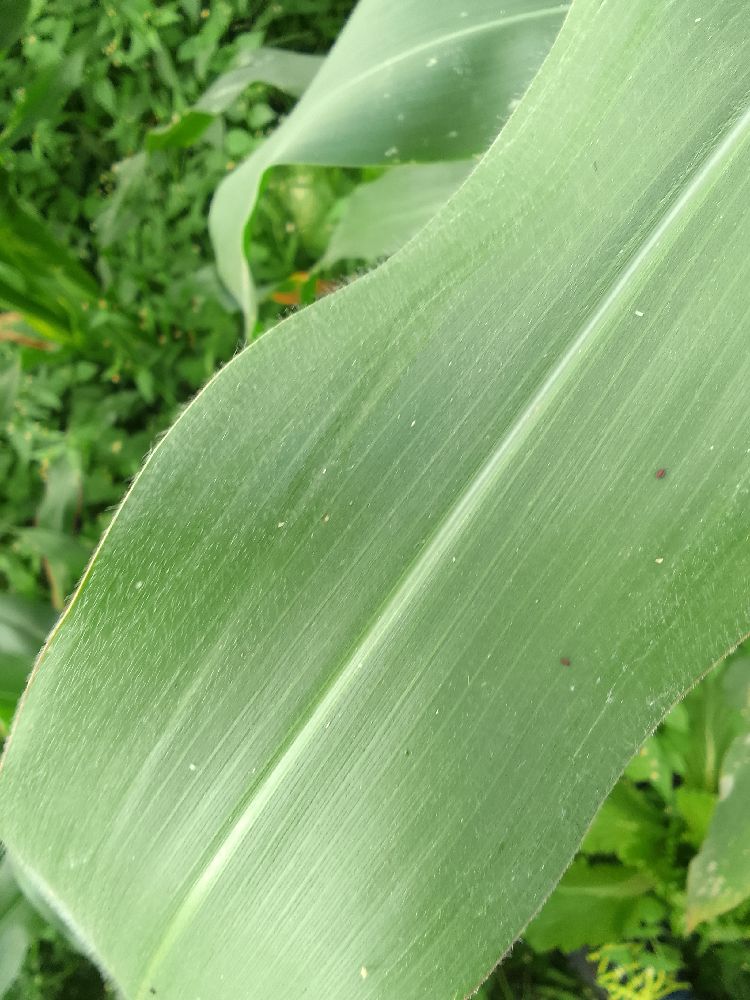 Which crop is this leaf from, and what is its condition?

maize, healthy
